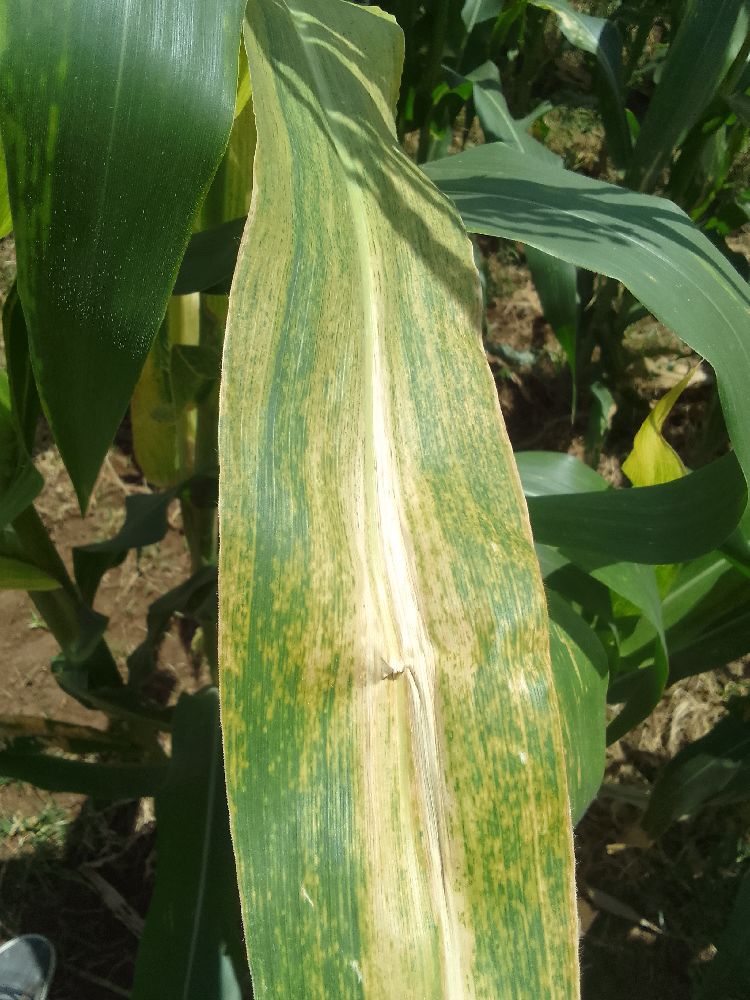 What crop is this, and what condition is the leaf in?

maize, maize lethal necrosis
